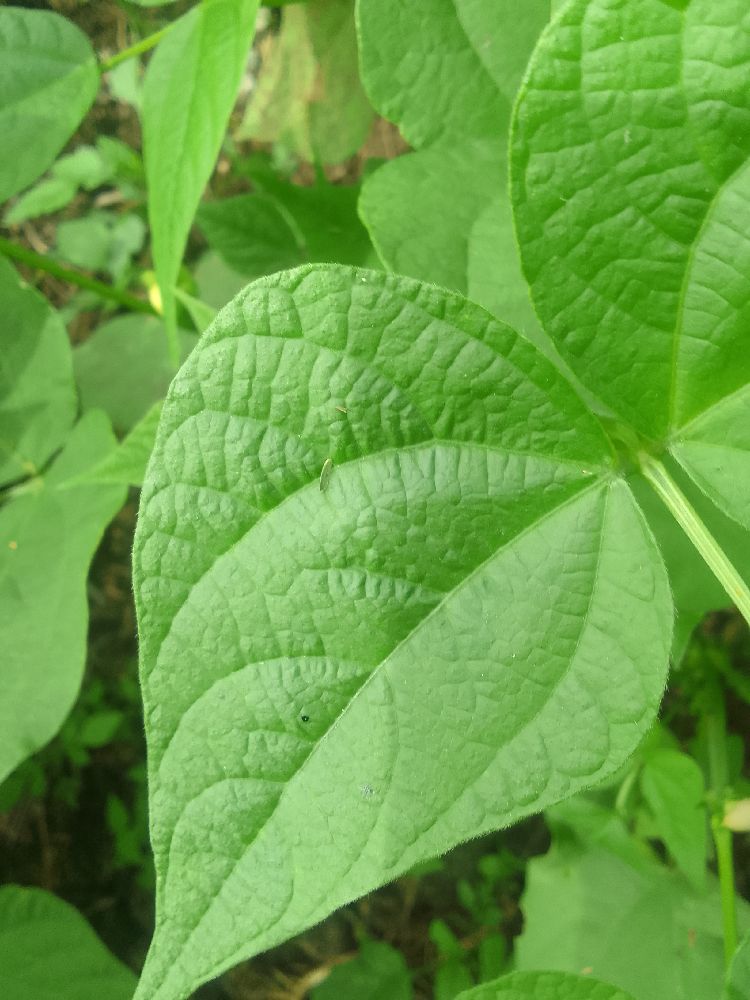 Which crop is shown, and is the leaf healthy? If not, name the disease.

common bean, healthy
